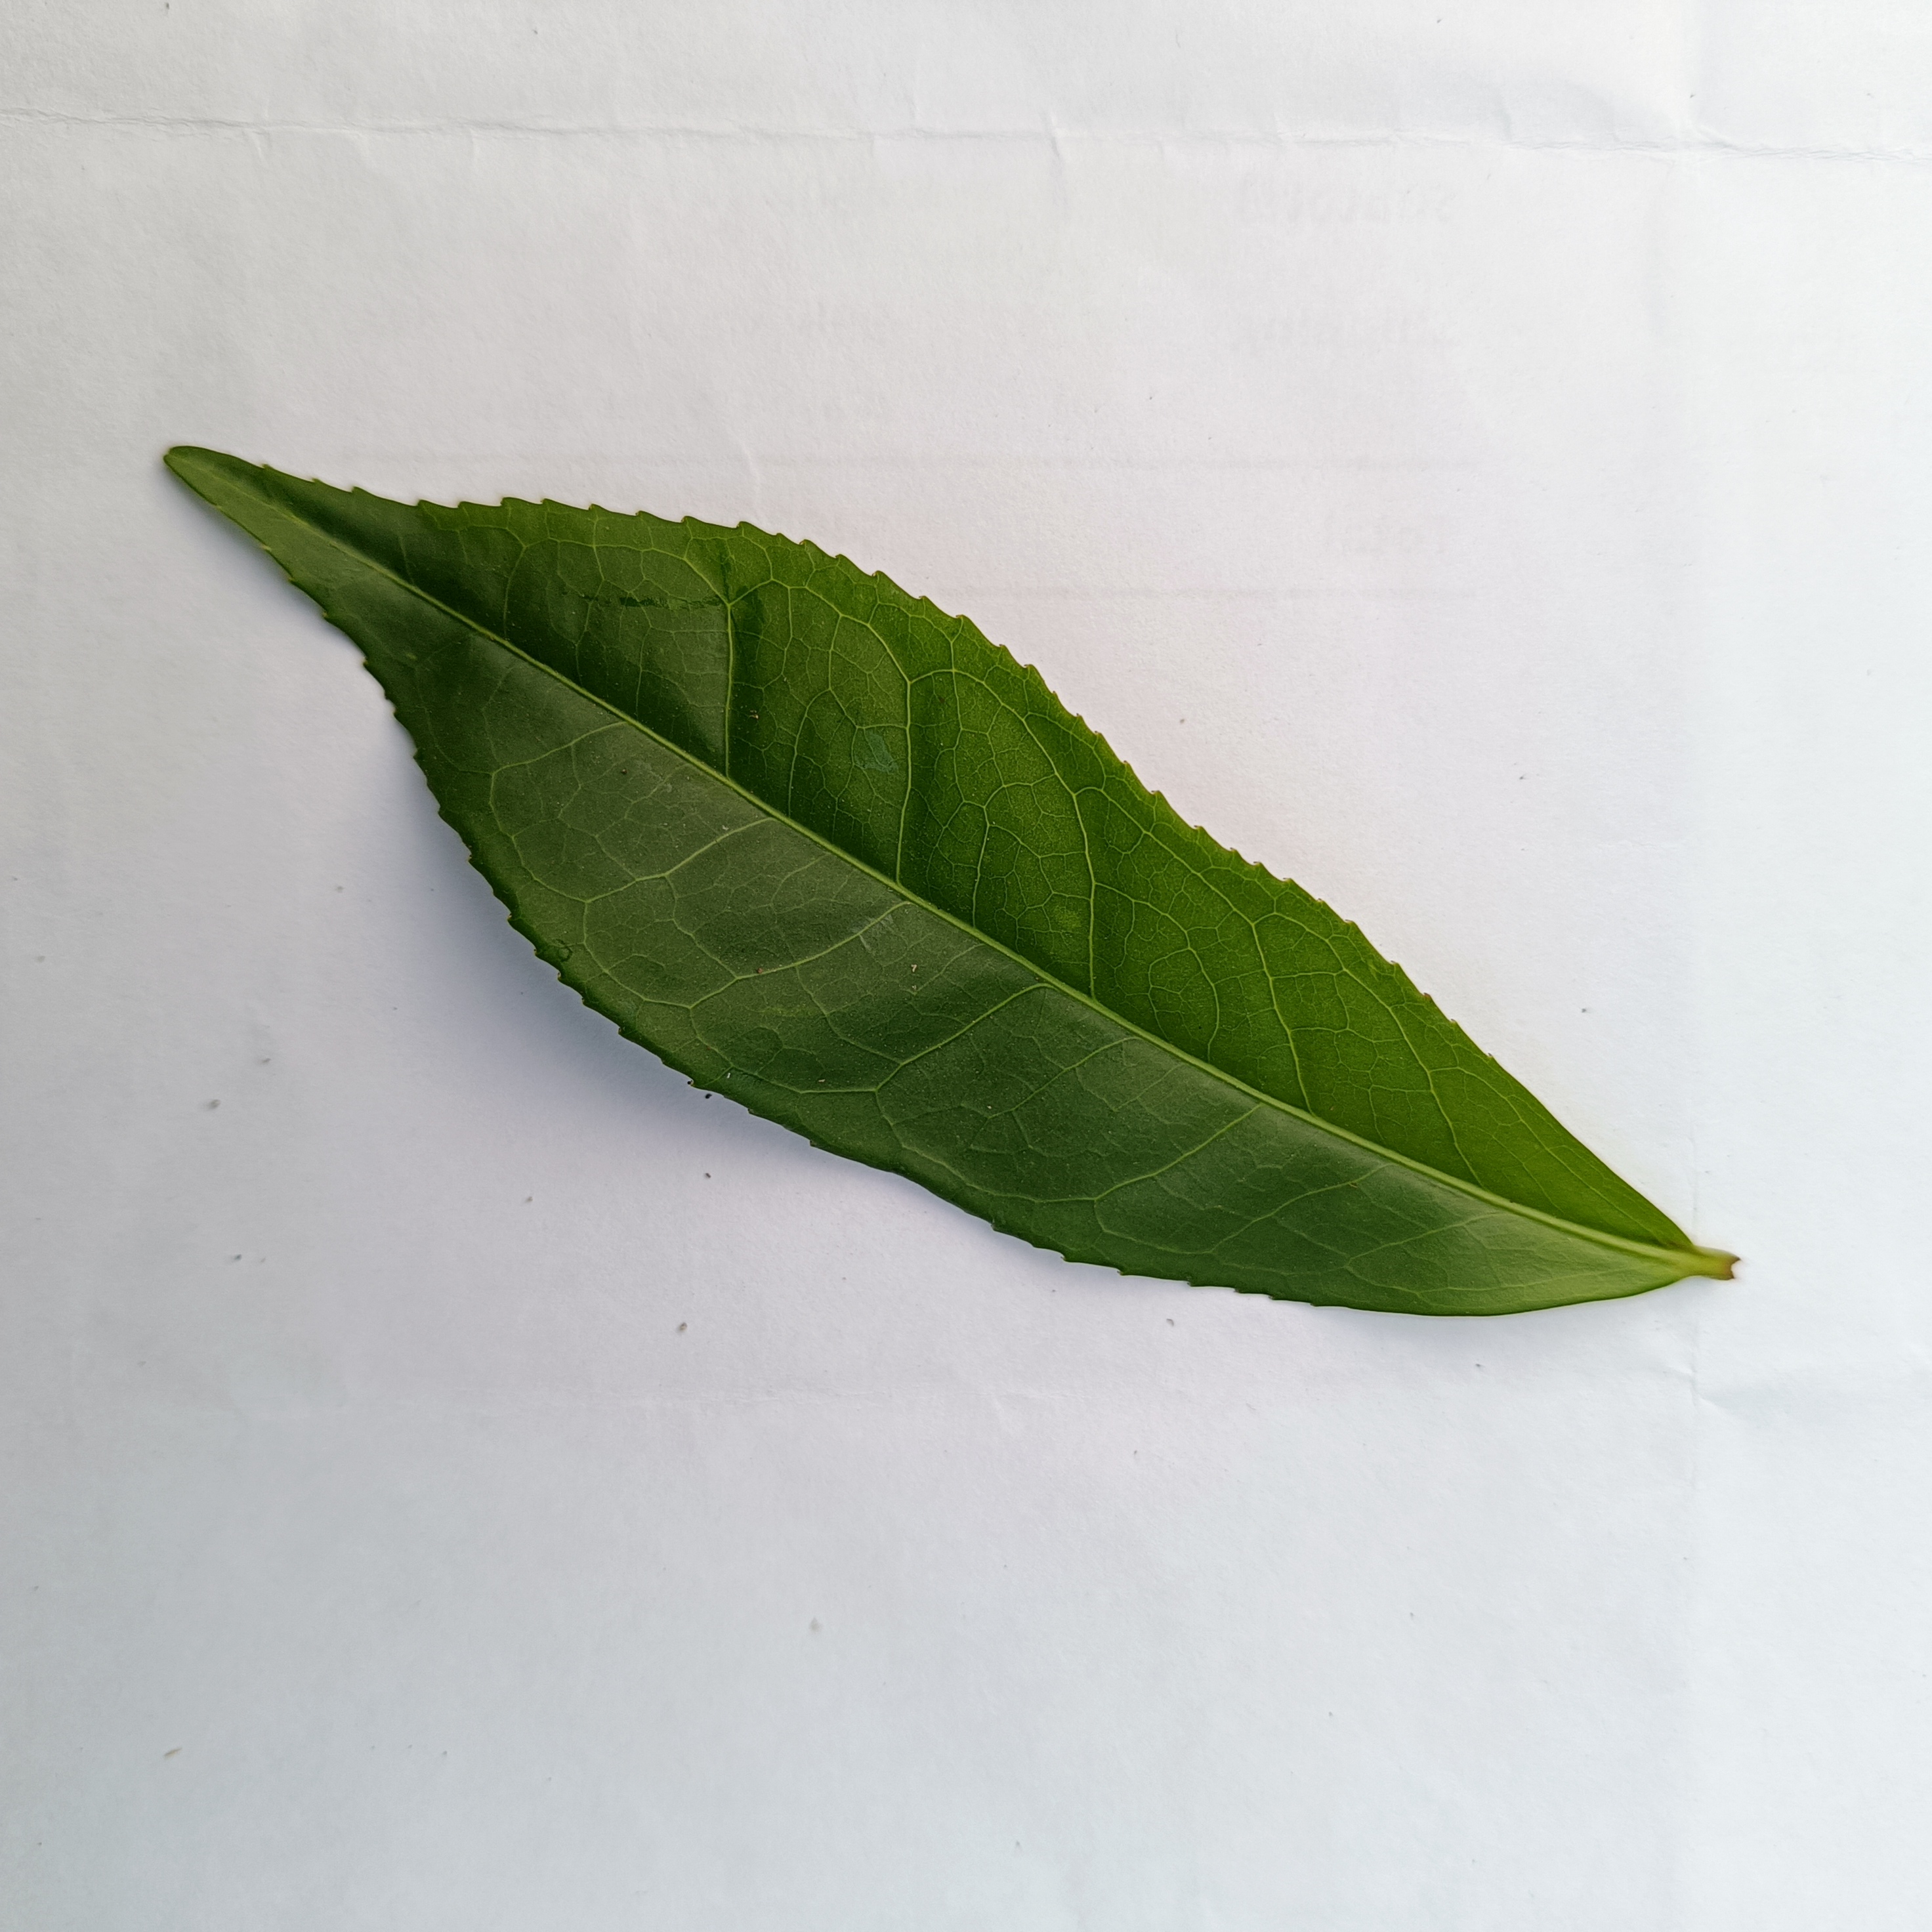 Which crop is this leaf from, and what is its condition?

tea, healthy
